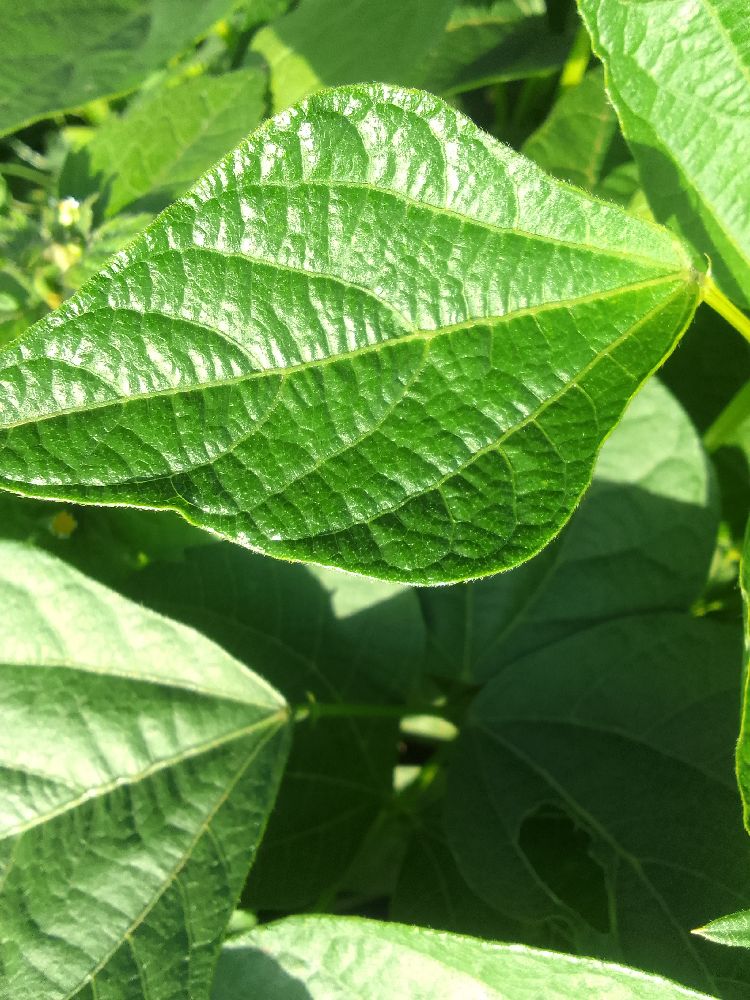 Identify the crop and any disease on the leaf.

common bean, healthy
